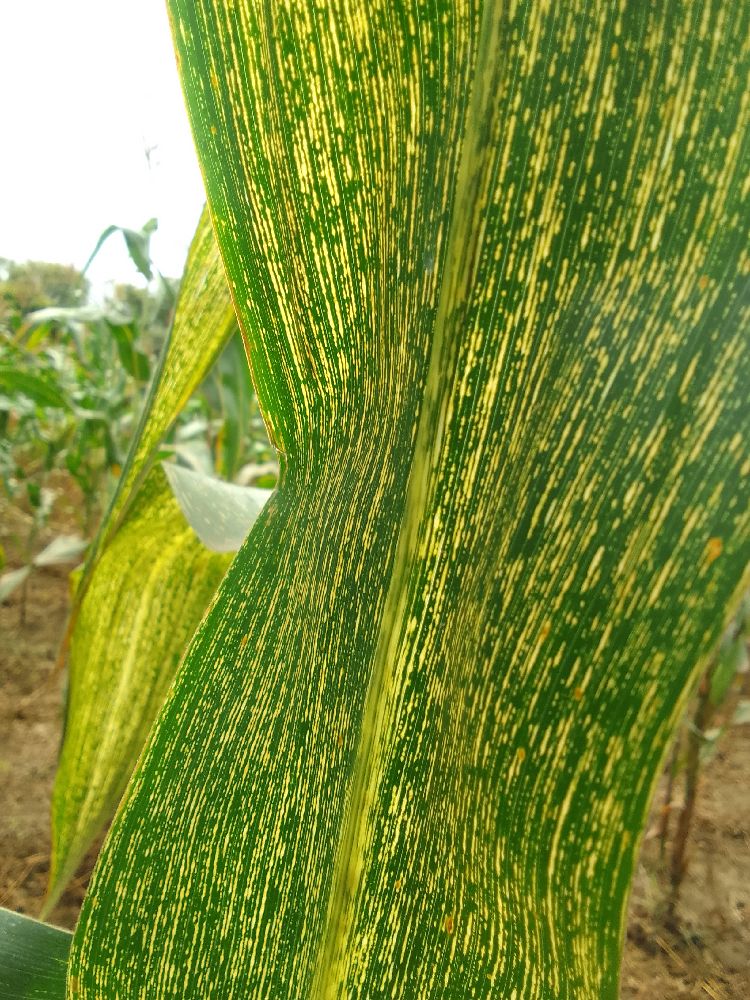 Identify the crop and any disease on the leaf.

maize, maize streak virus
